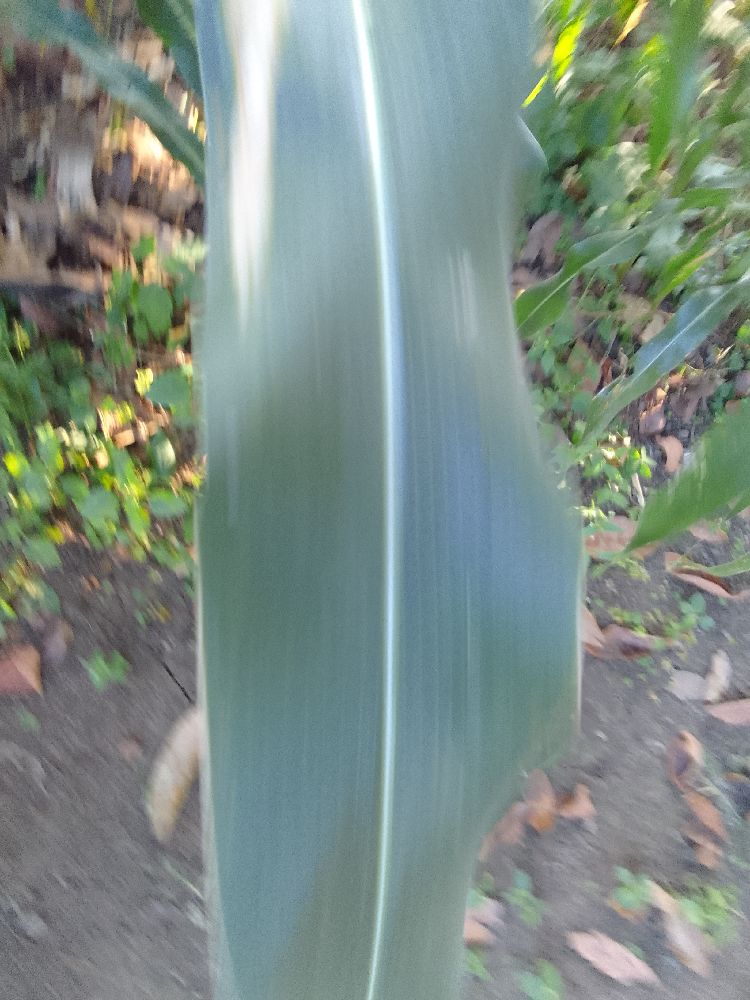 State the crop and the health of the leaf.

maize, healthy
